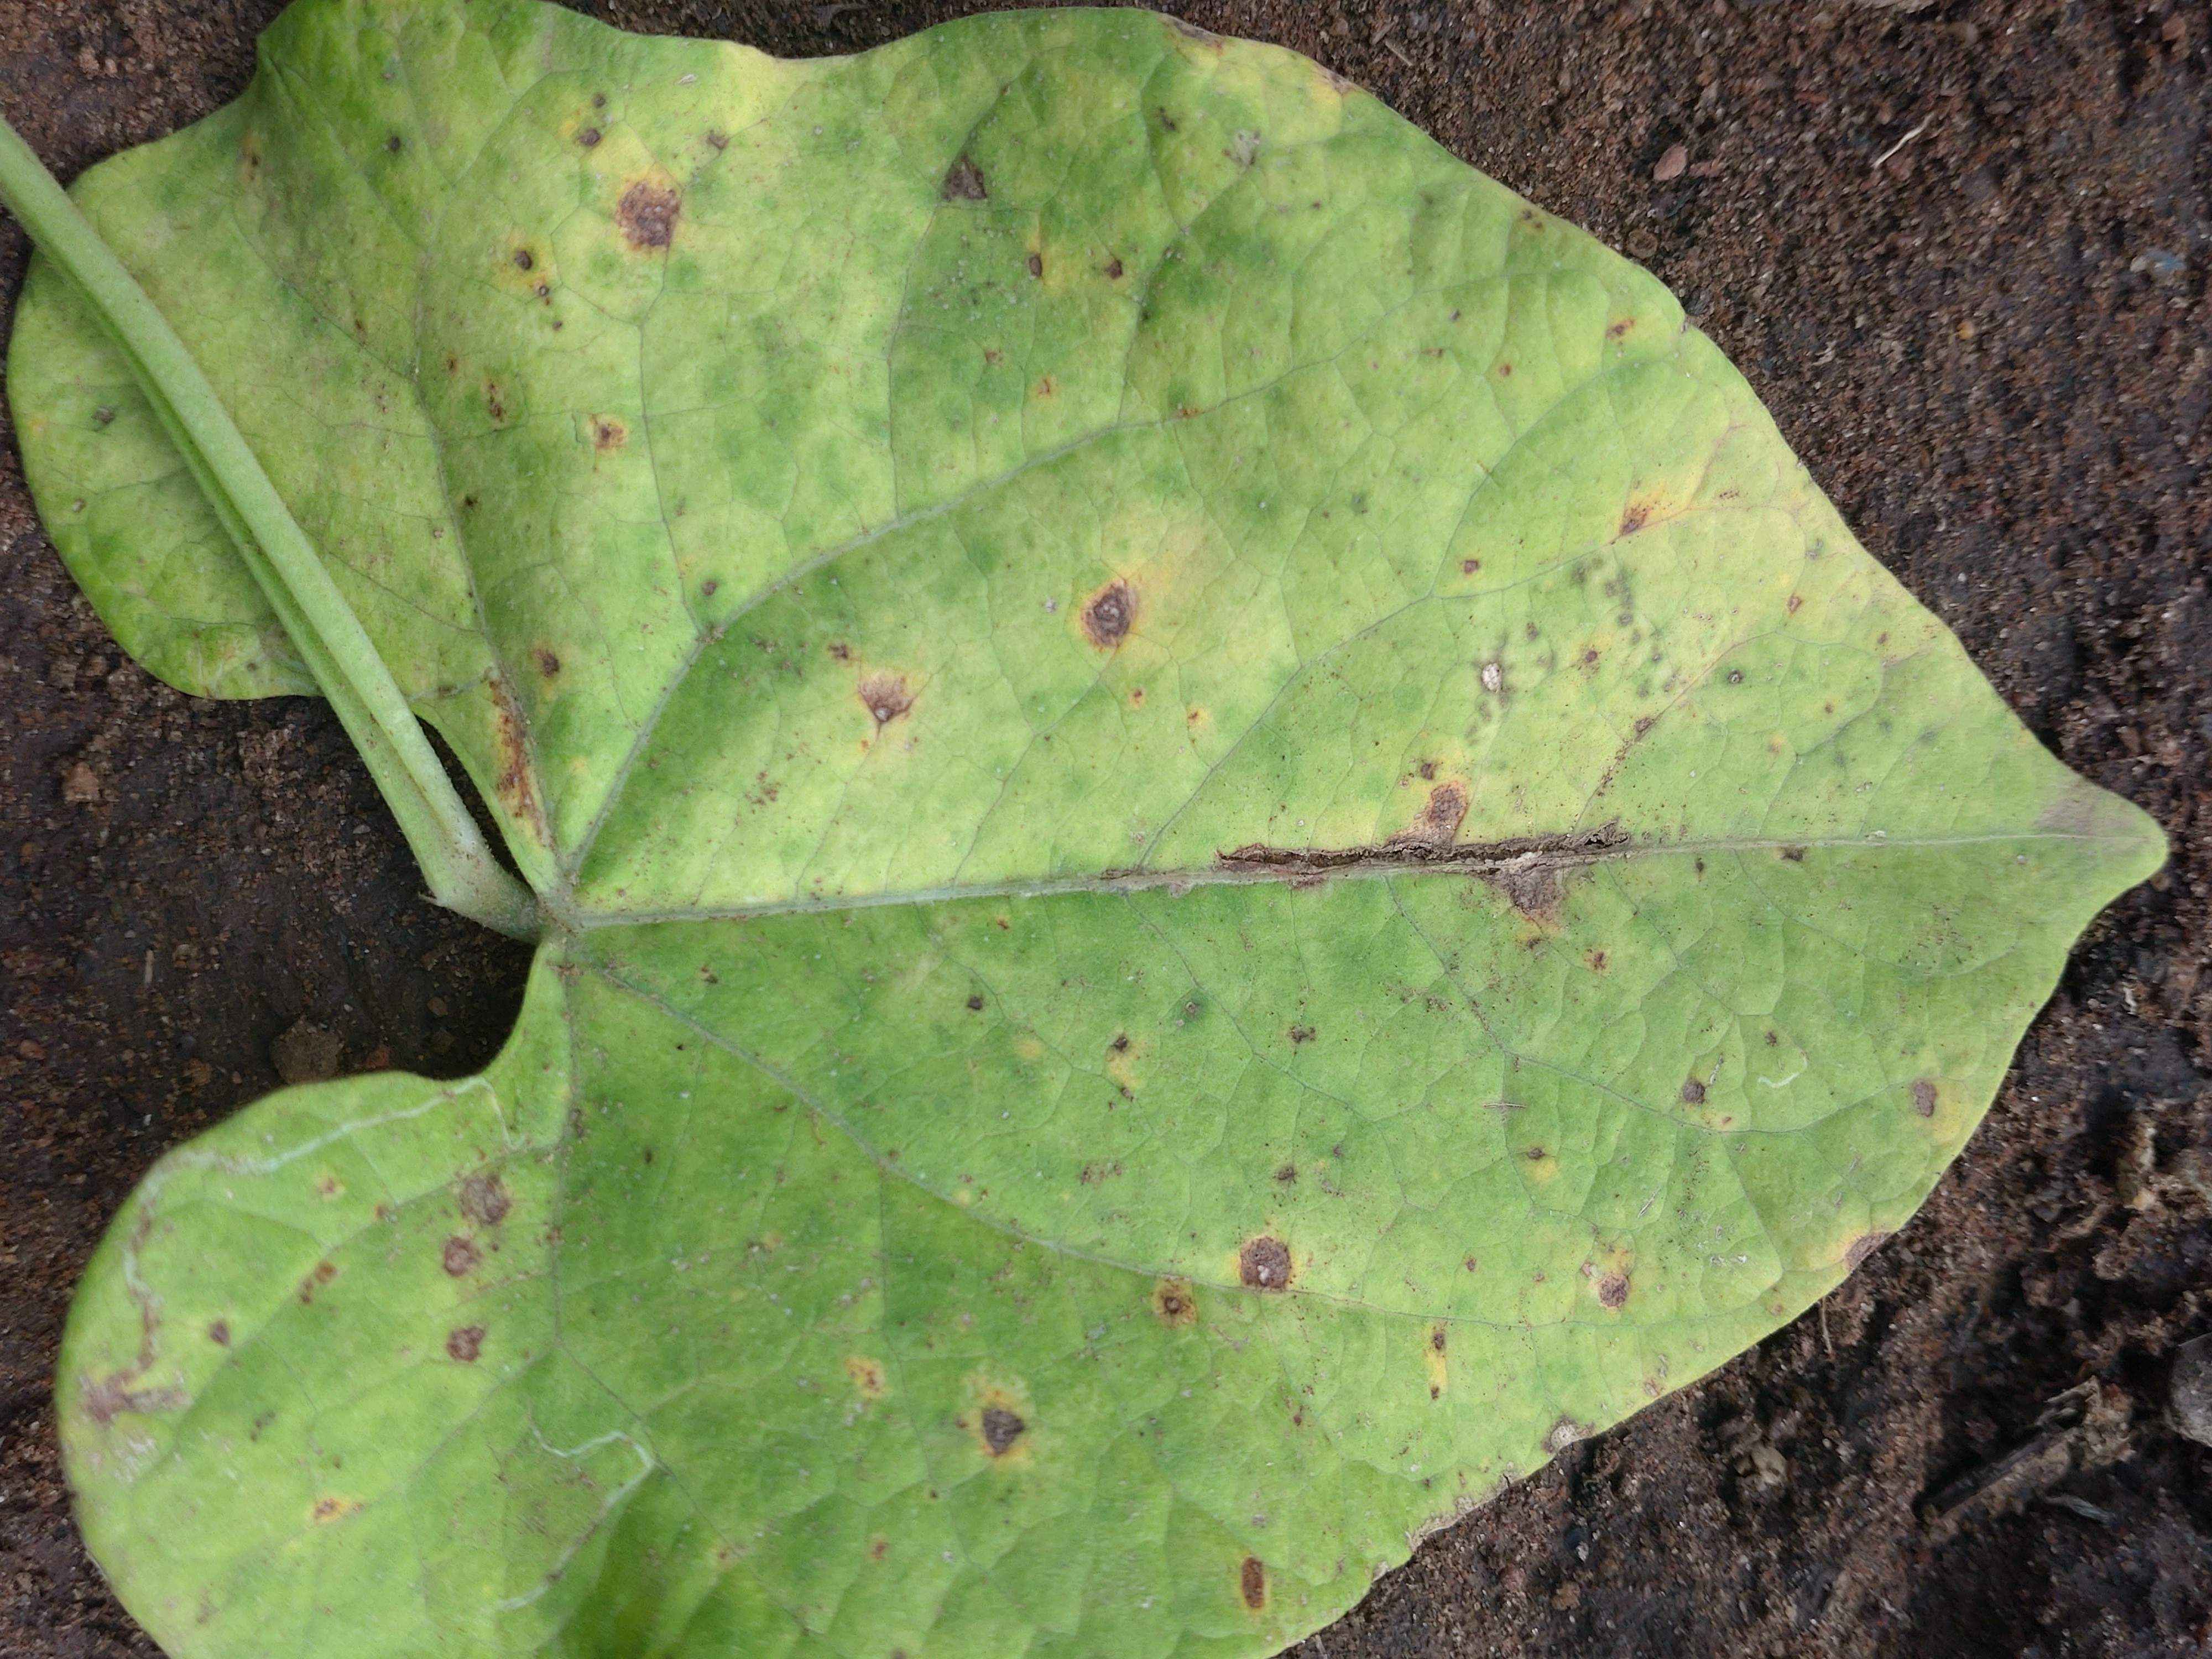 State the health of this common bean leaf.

anthracnose
